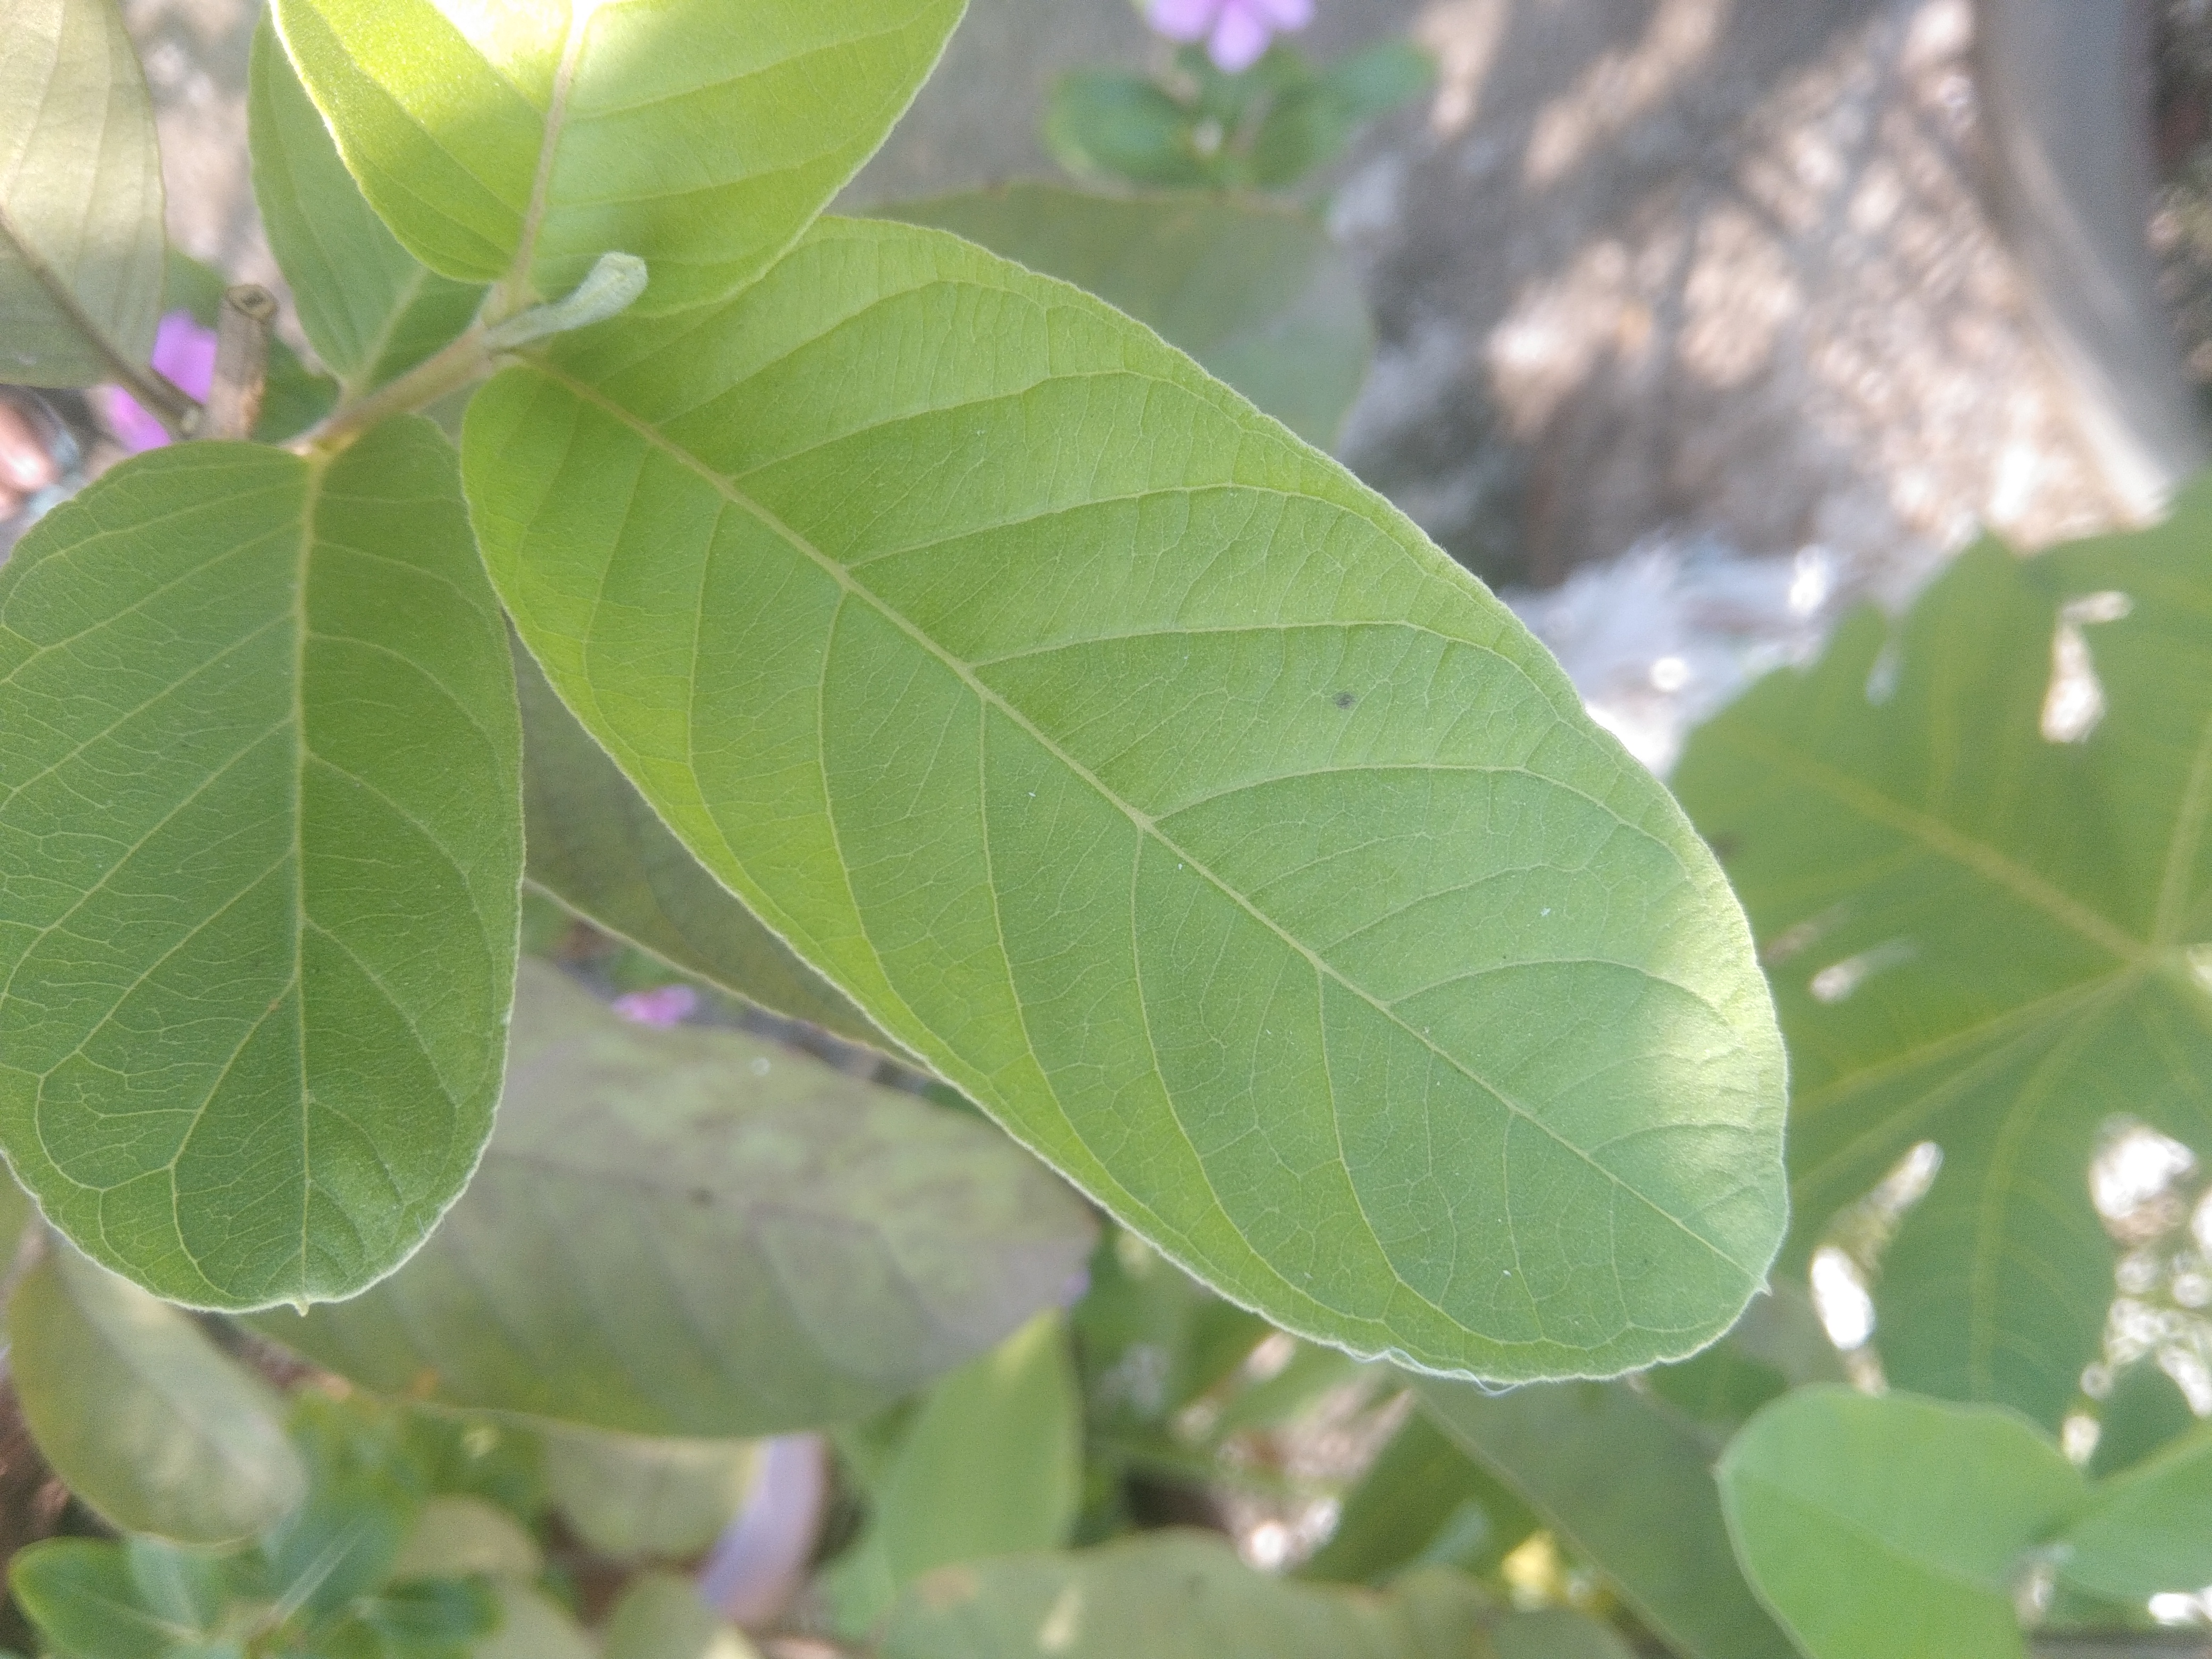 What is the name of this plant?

guava
